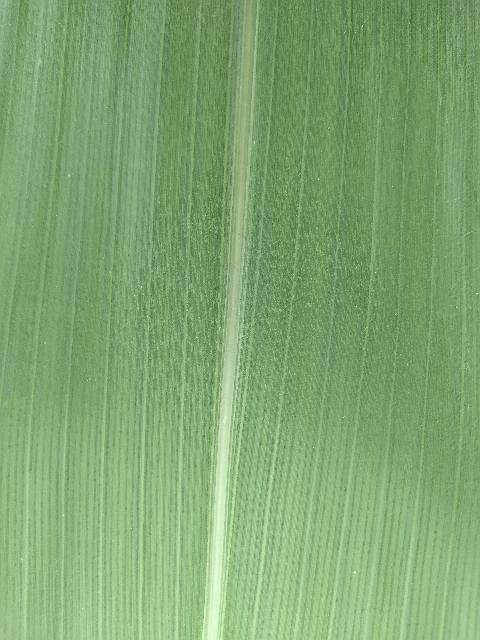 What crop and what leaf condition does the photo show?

maize, healthy
